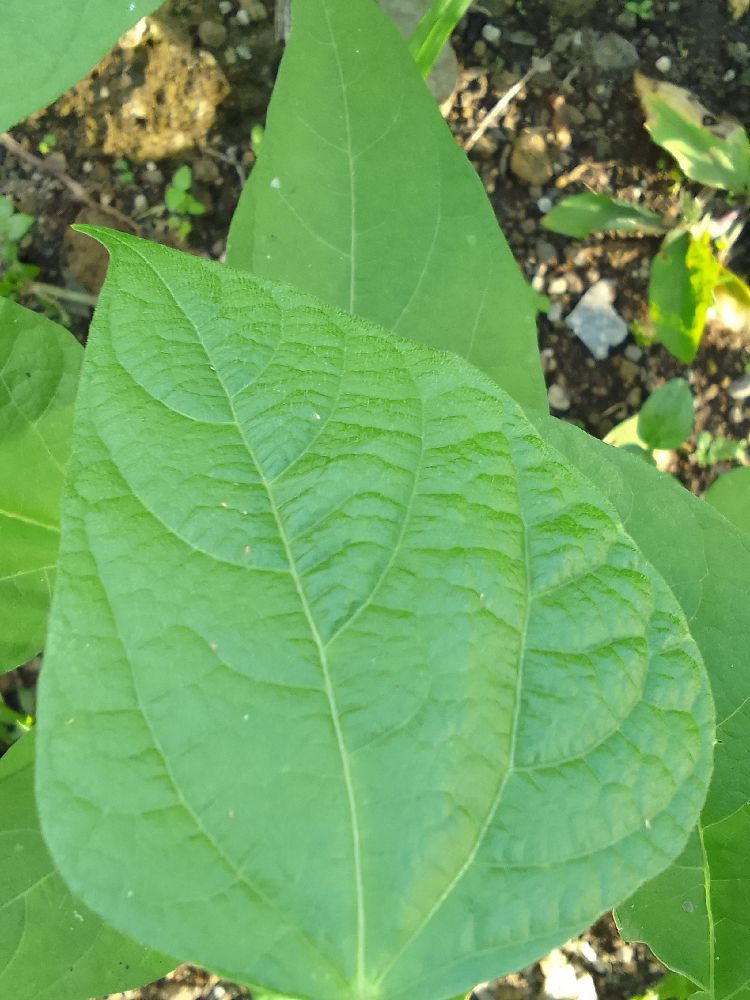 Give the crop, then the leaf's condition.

common bean, healthy
